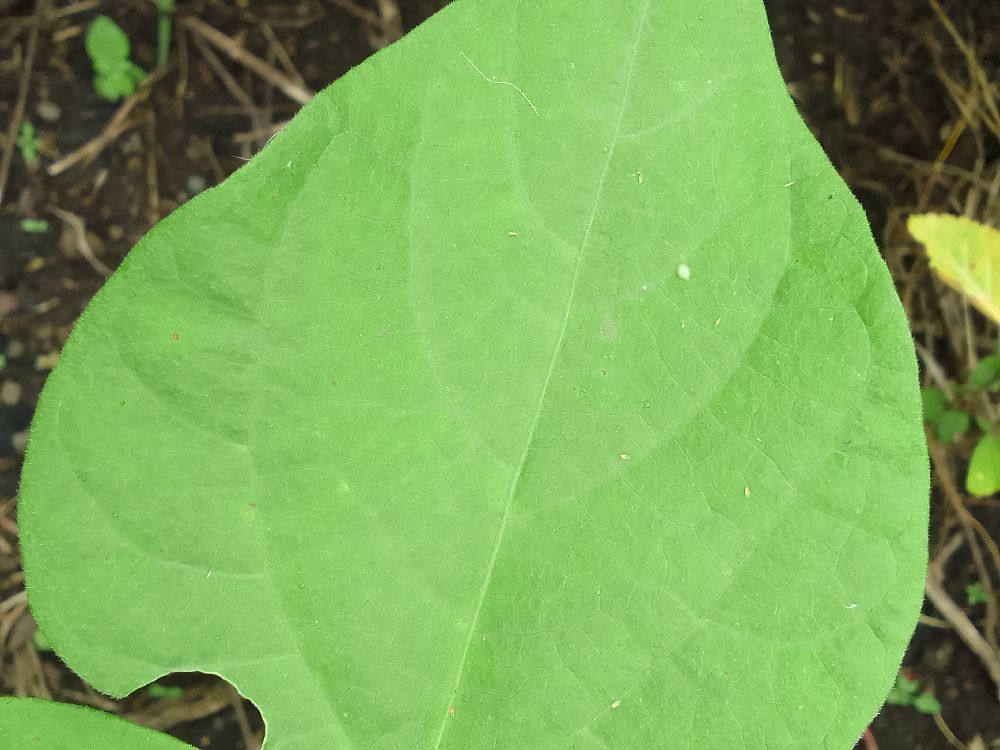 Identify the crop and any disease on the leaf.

common bean, healthy
